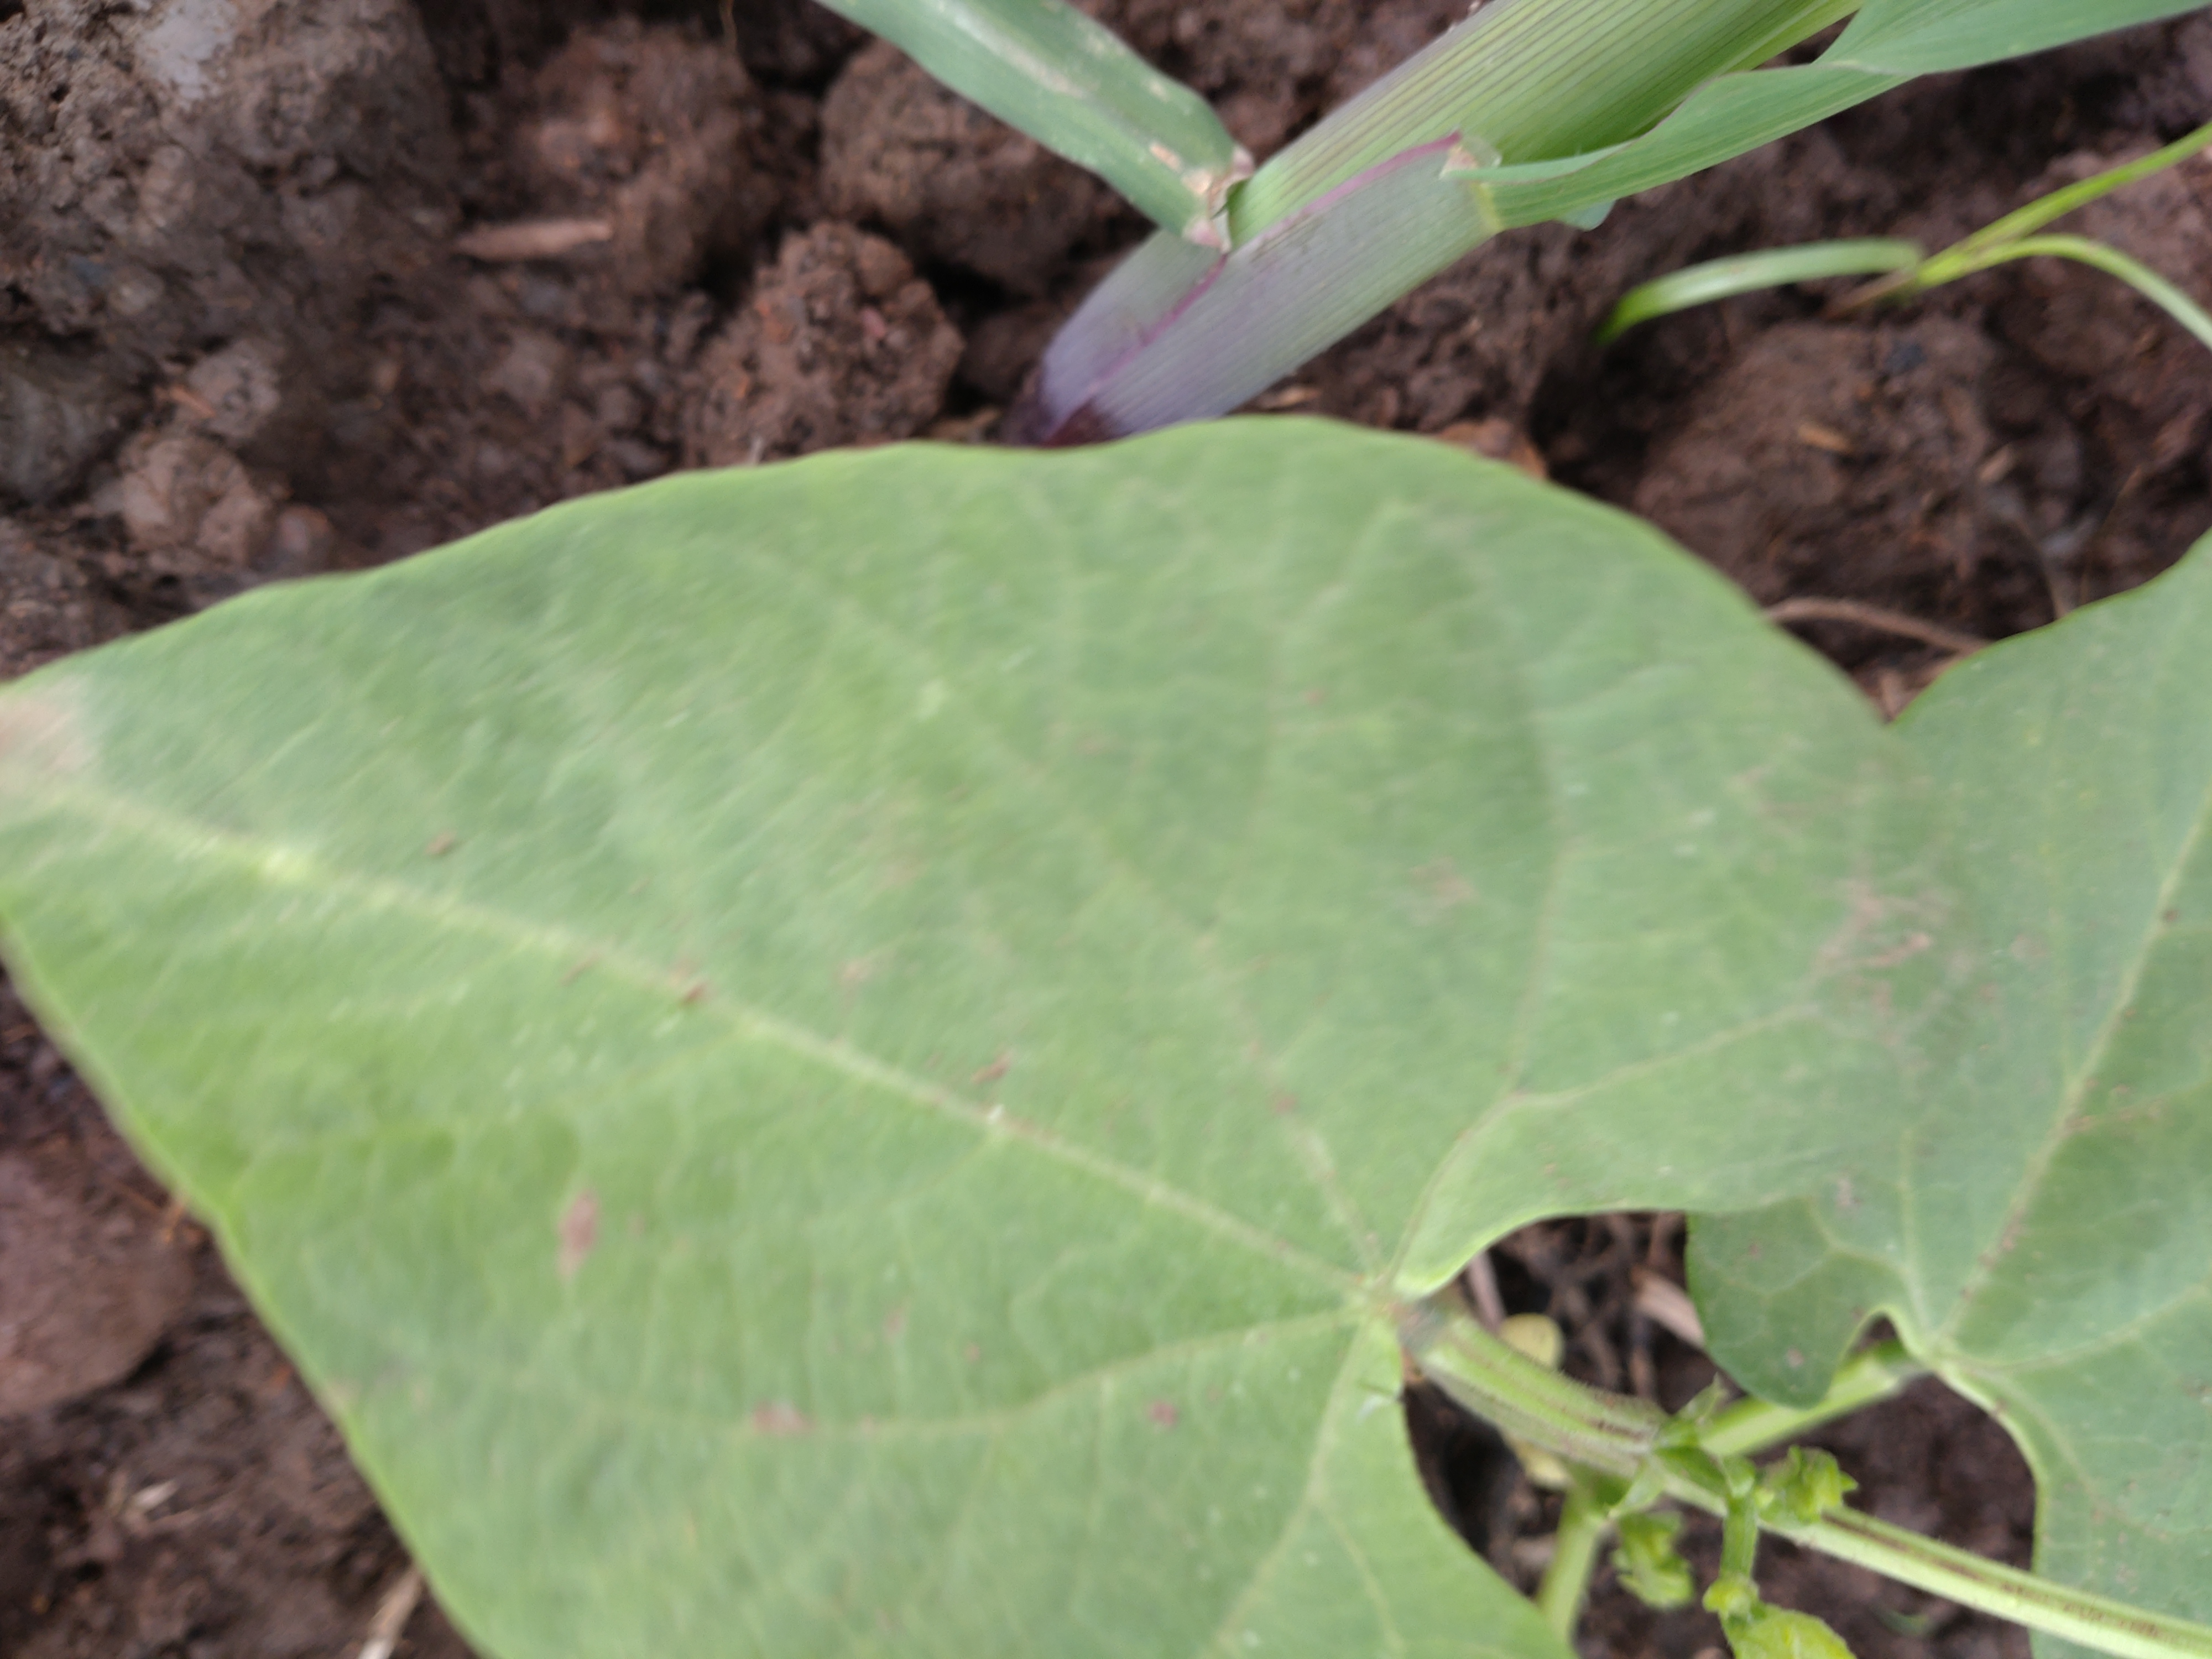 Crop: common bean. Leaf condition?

healthy
